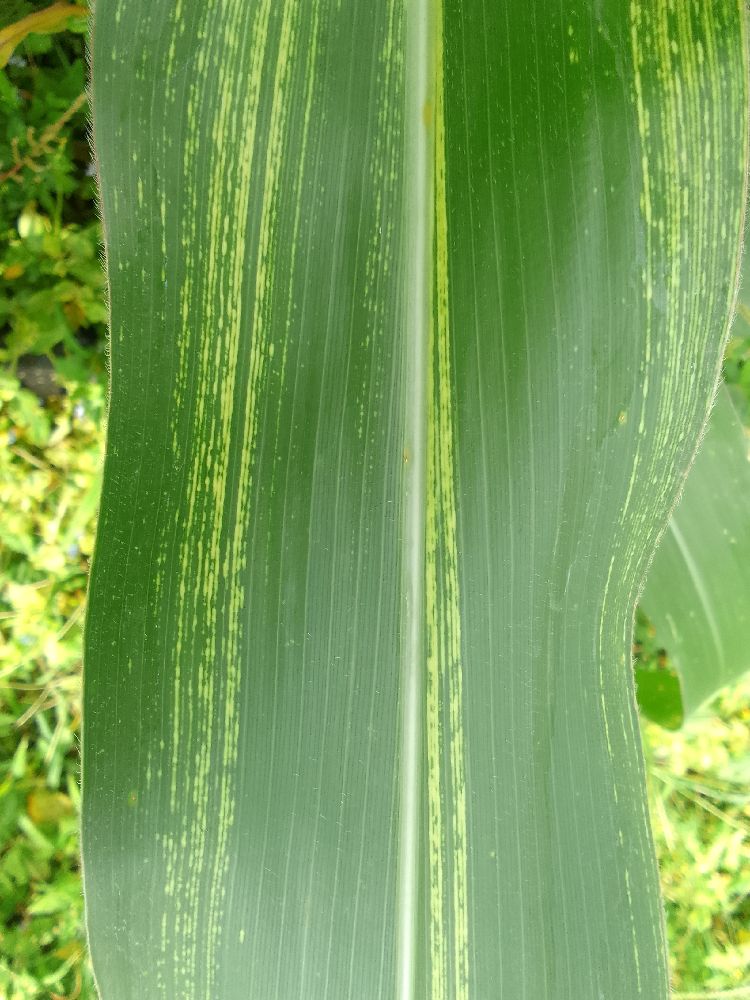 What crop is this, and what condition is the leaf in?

maize, maize streak virus
